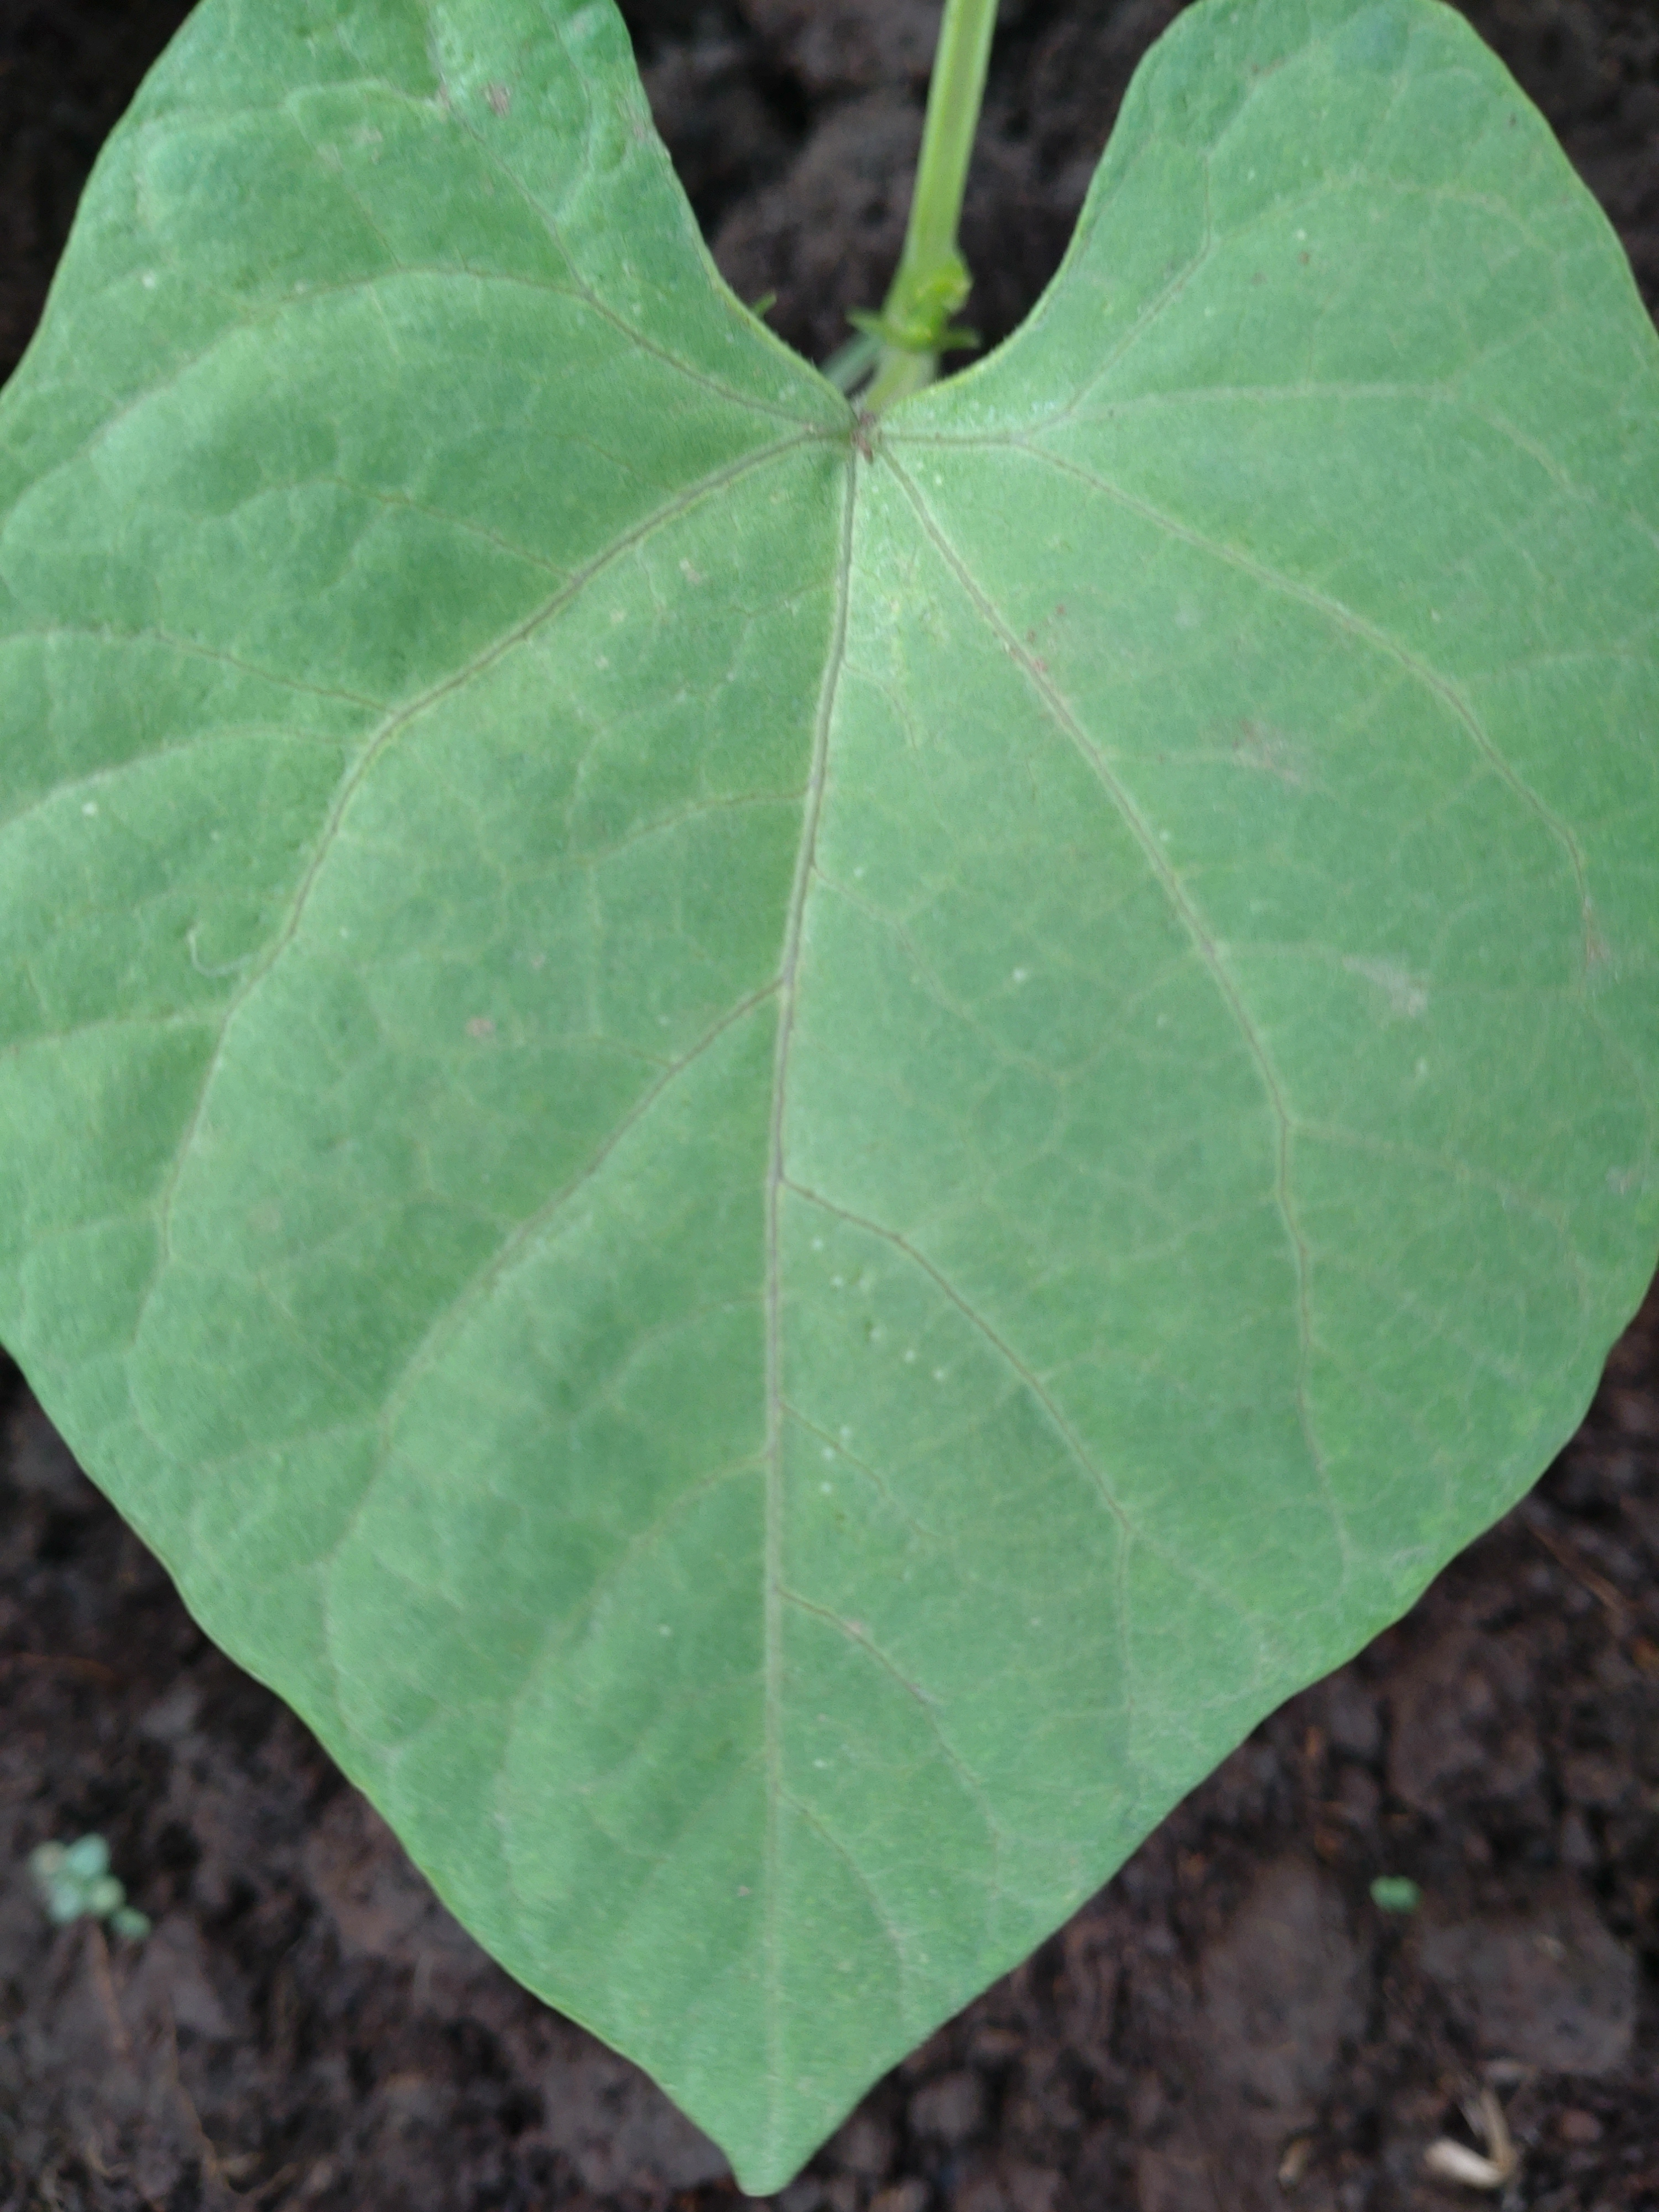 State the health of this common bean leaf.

healthy
